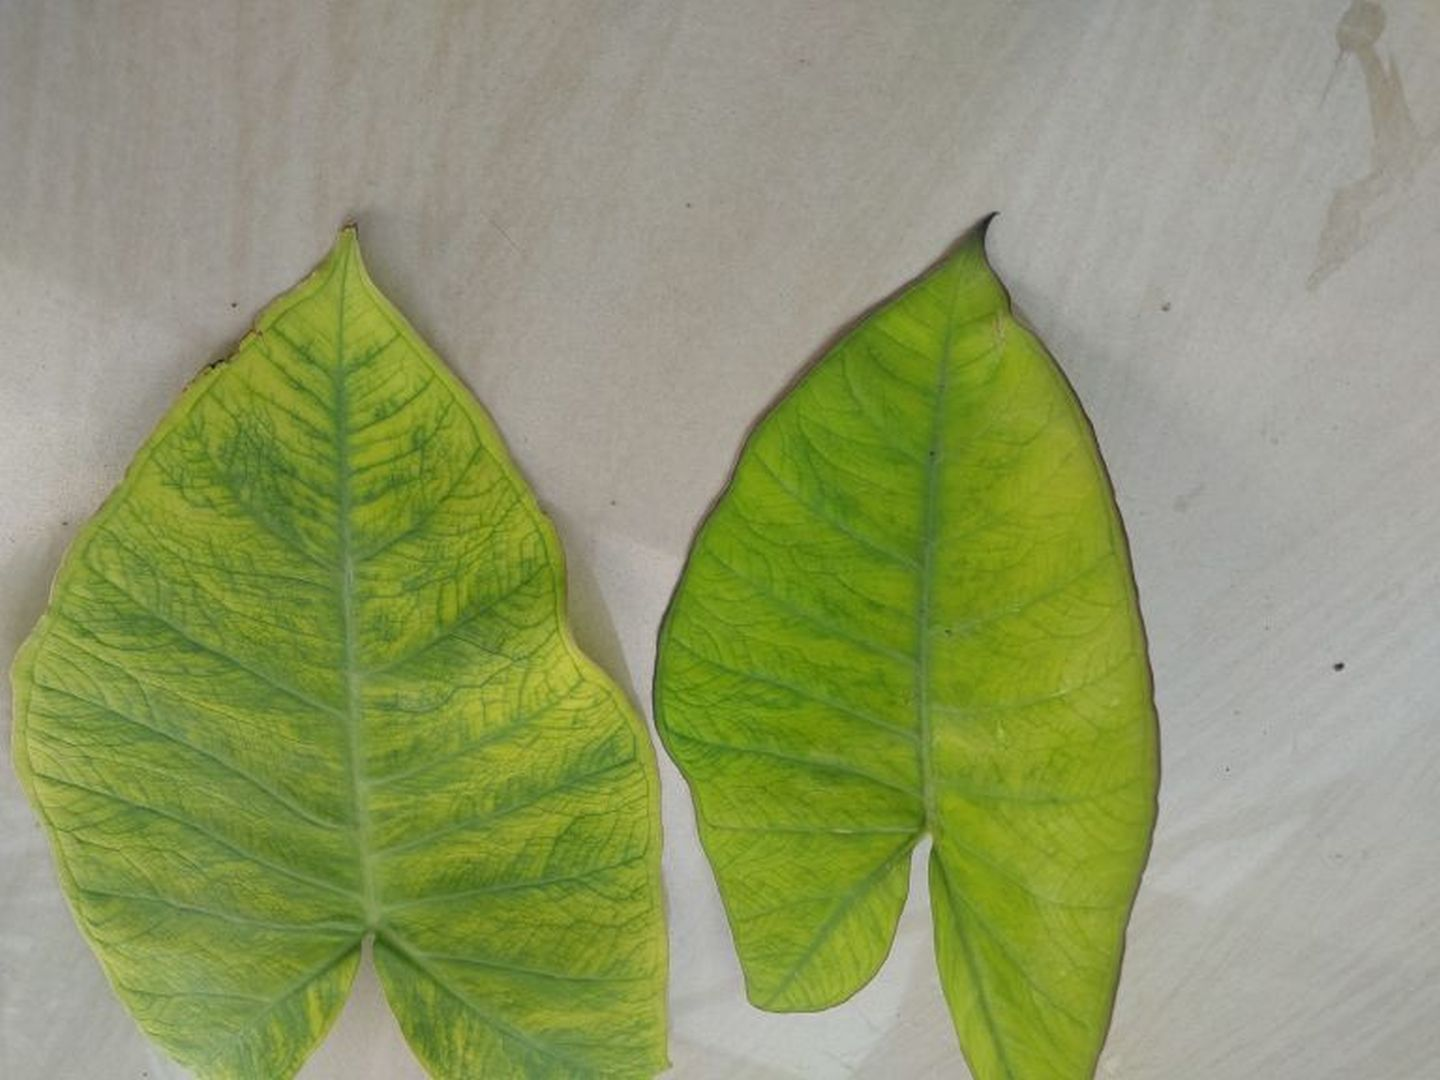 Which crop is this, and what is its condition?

taro, mosaic
